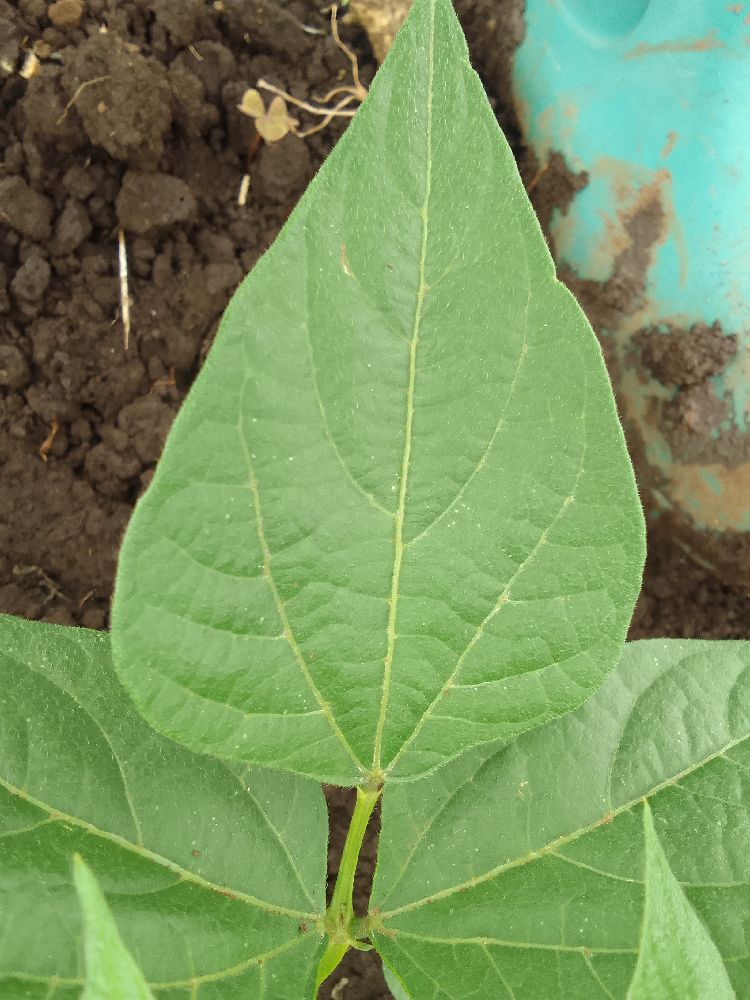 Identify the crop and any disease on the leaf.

common bean, healthy
